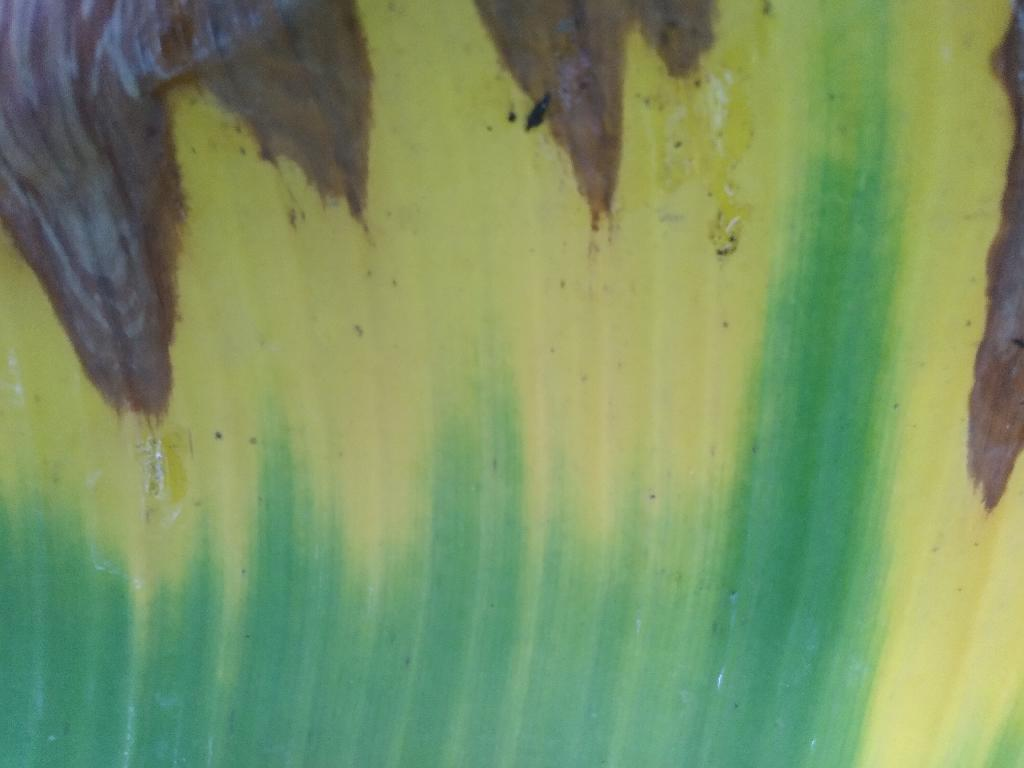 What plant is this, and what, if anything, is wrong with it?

banana, fusarium wilt race 1
